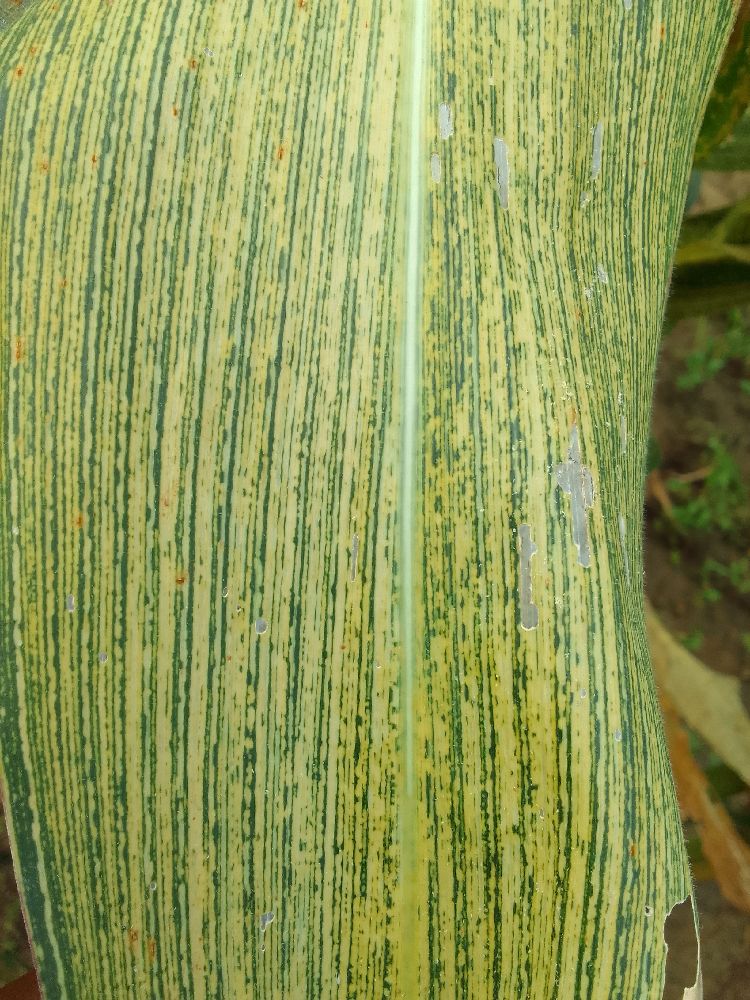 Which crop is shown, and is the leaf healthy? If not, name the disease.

maize, maize streak virus
